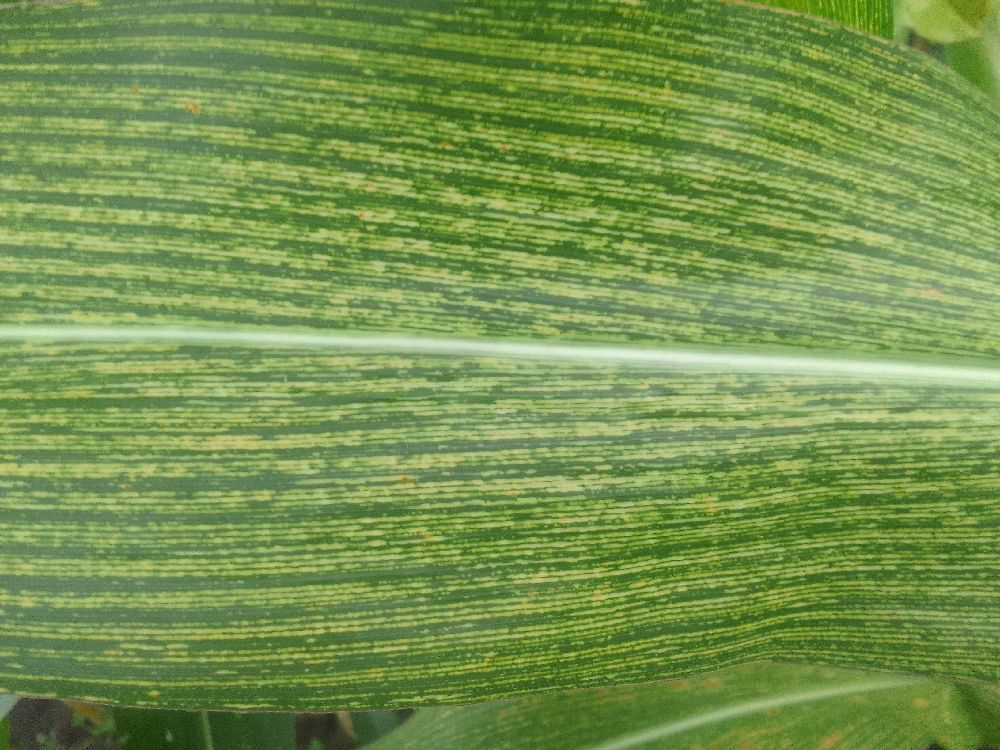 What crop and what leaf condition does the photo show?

maize, maize streak virus
